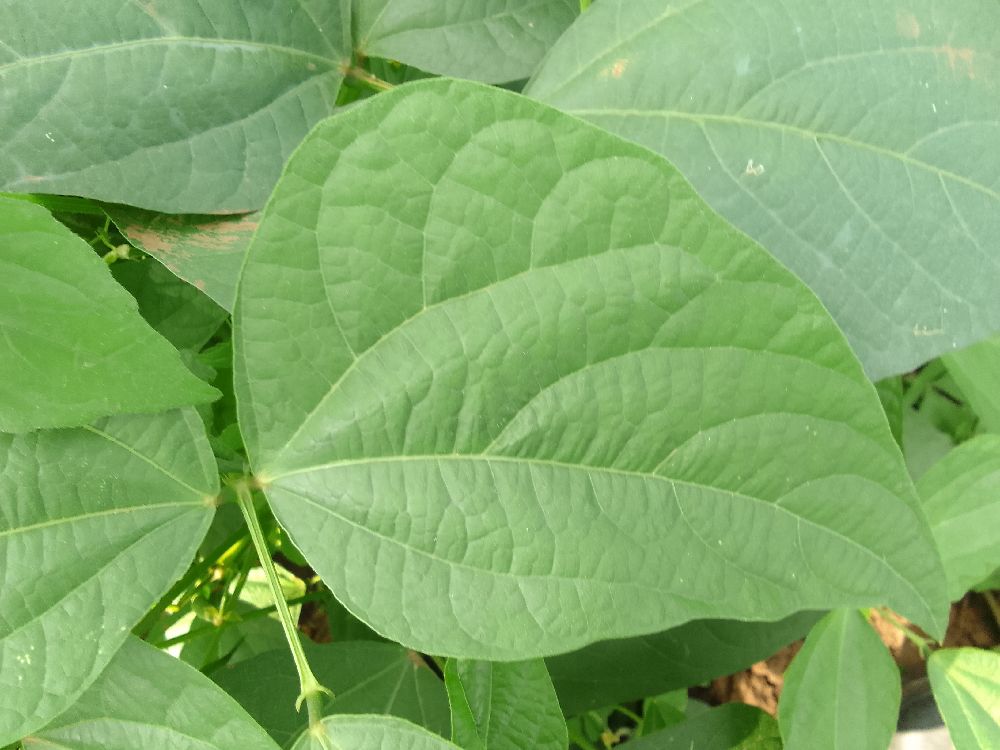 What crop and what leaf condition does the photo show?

common bean, healthy
